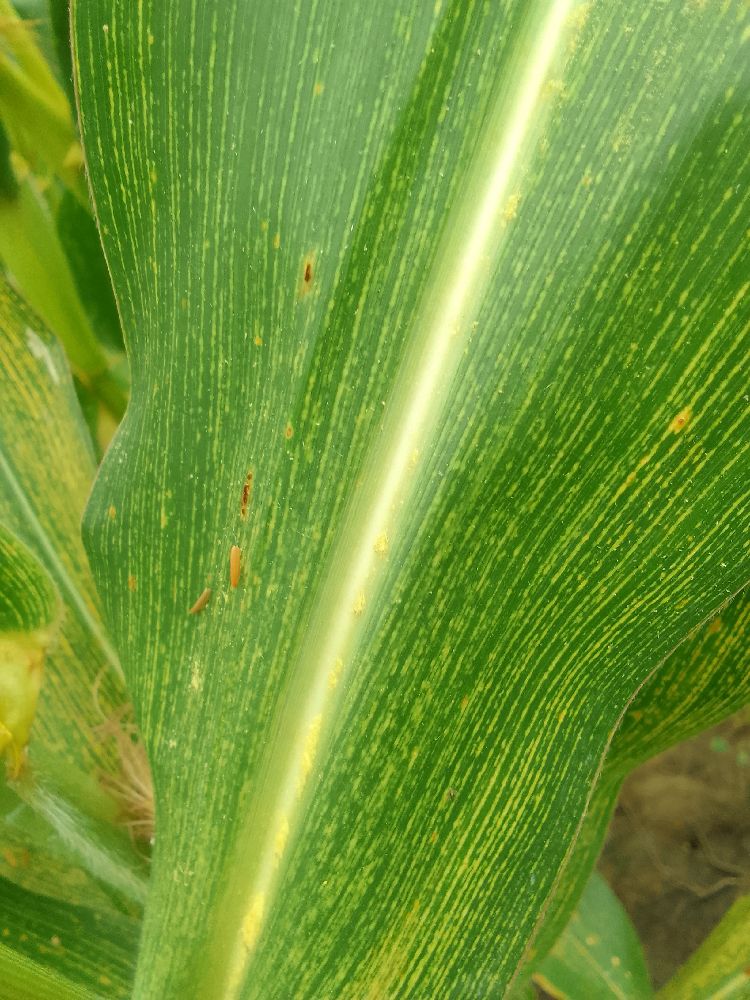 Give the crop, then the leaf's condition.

maize, maize streak virus
